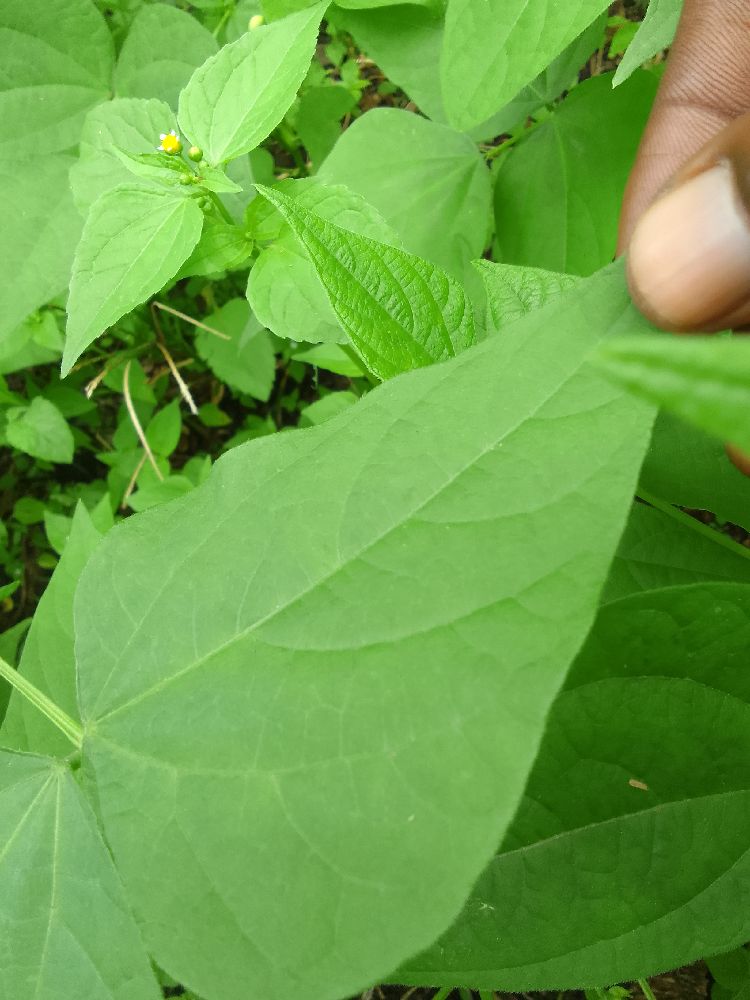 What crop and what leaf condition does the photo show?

common bean, healthy
